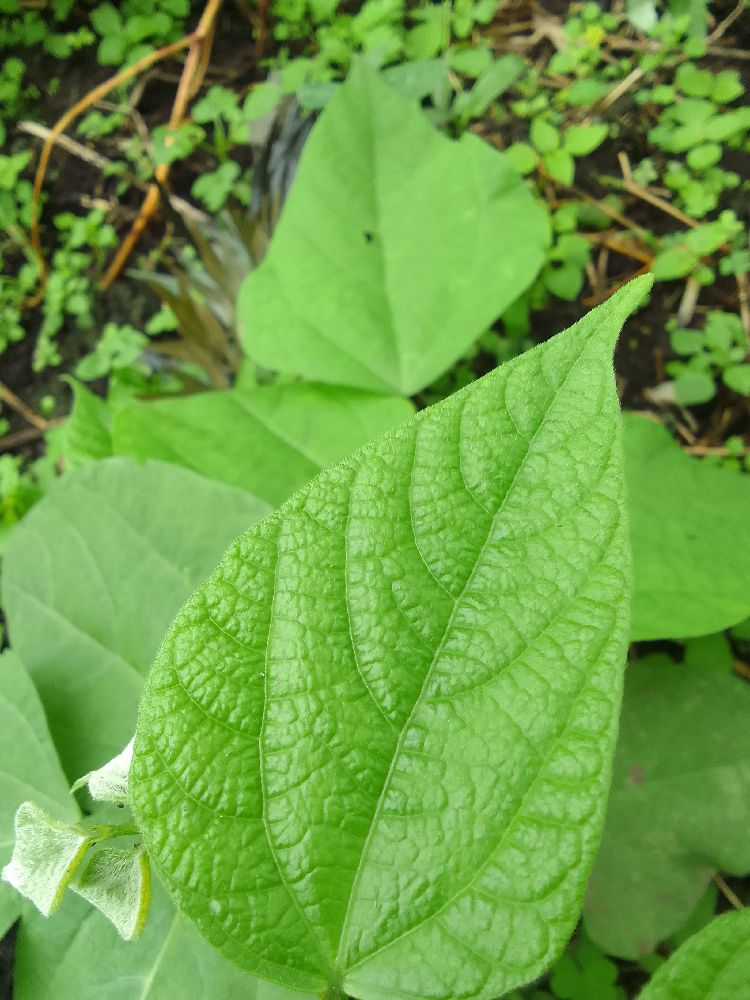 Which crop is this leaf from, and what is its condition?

common bean, healthy
